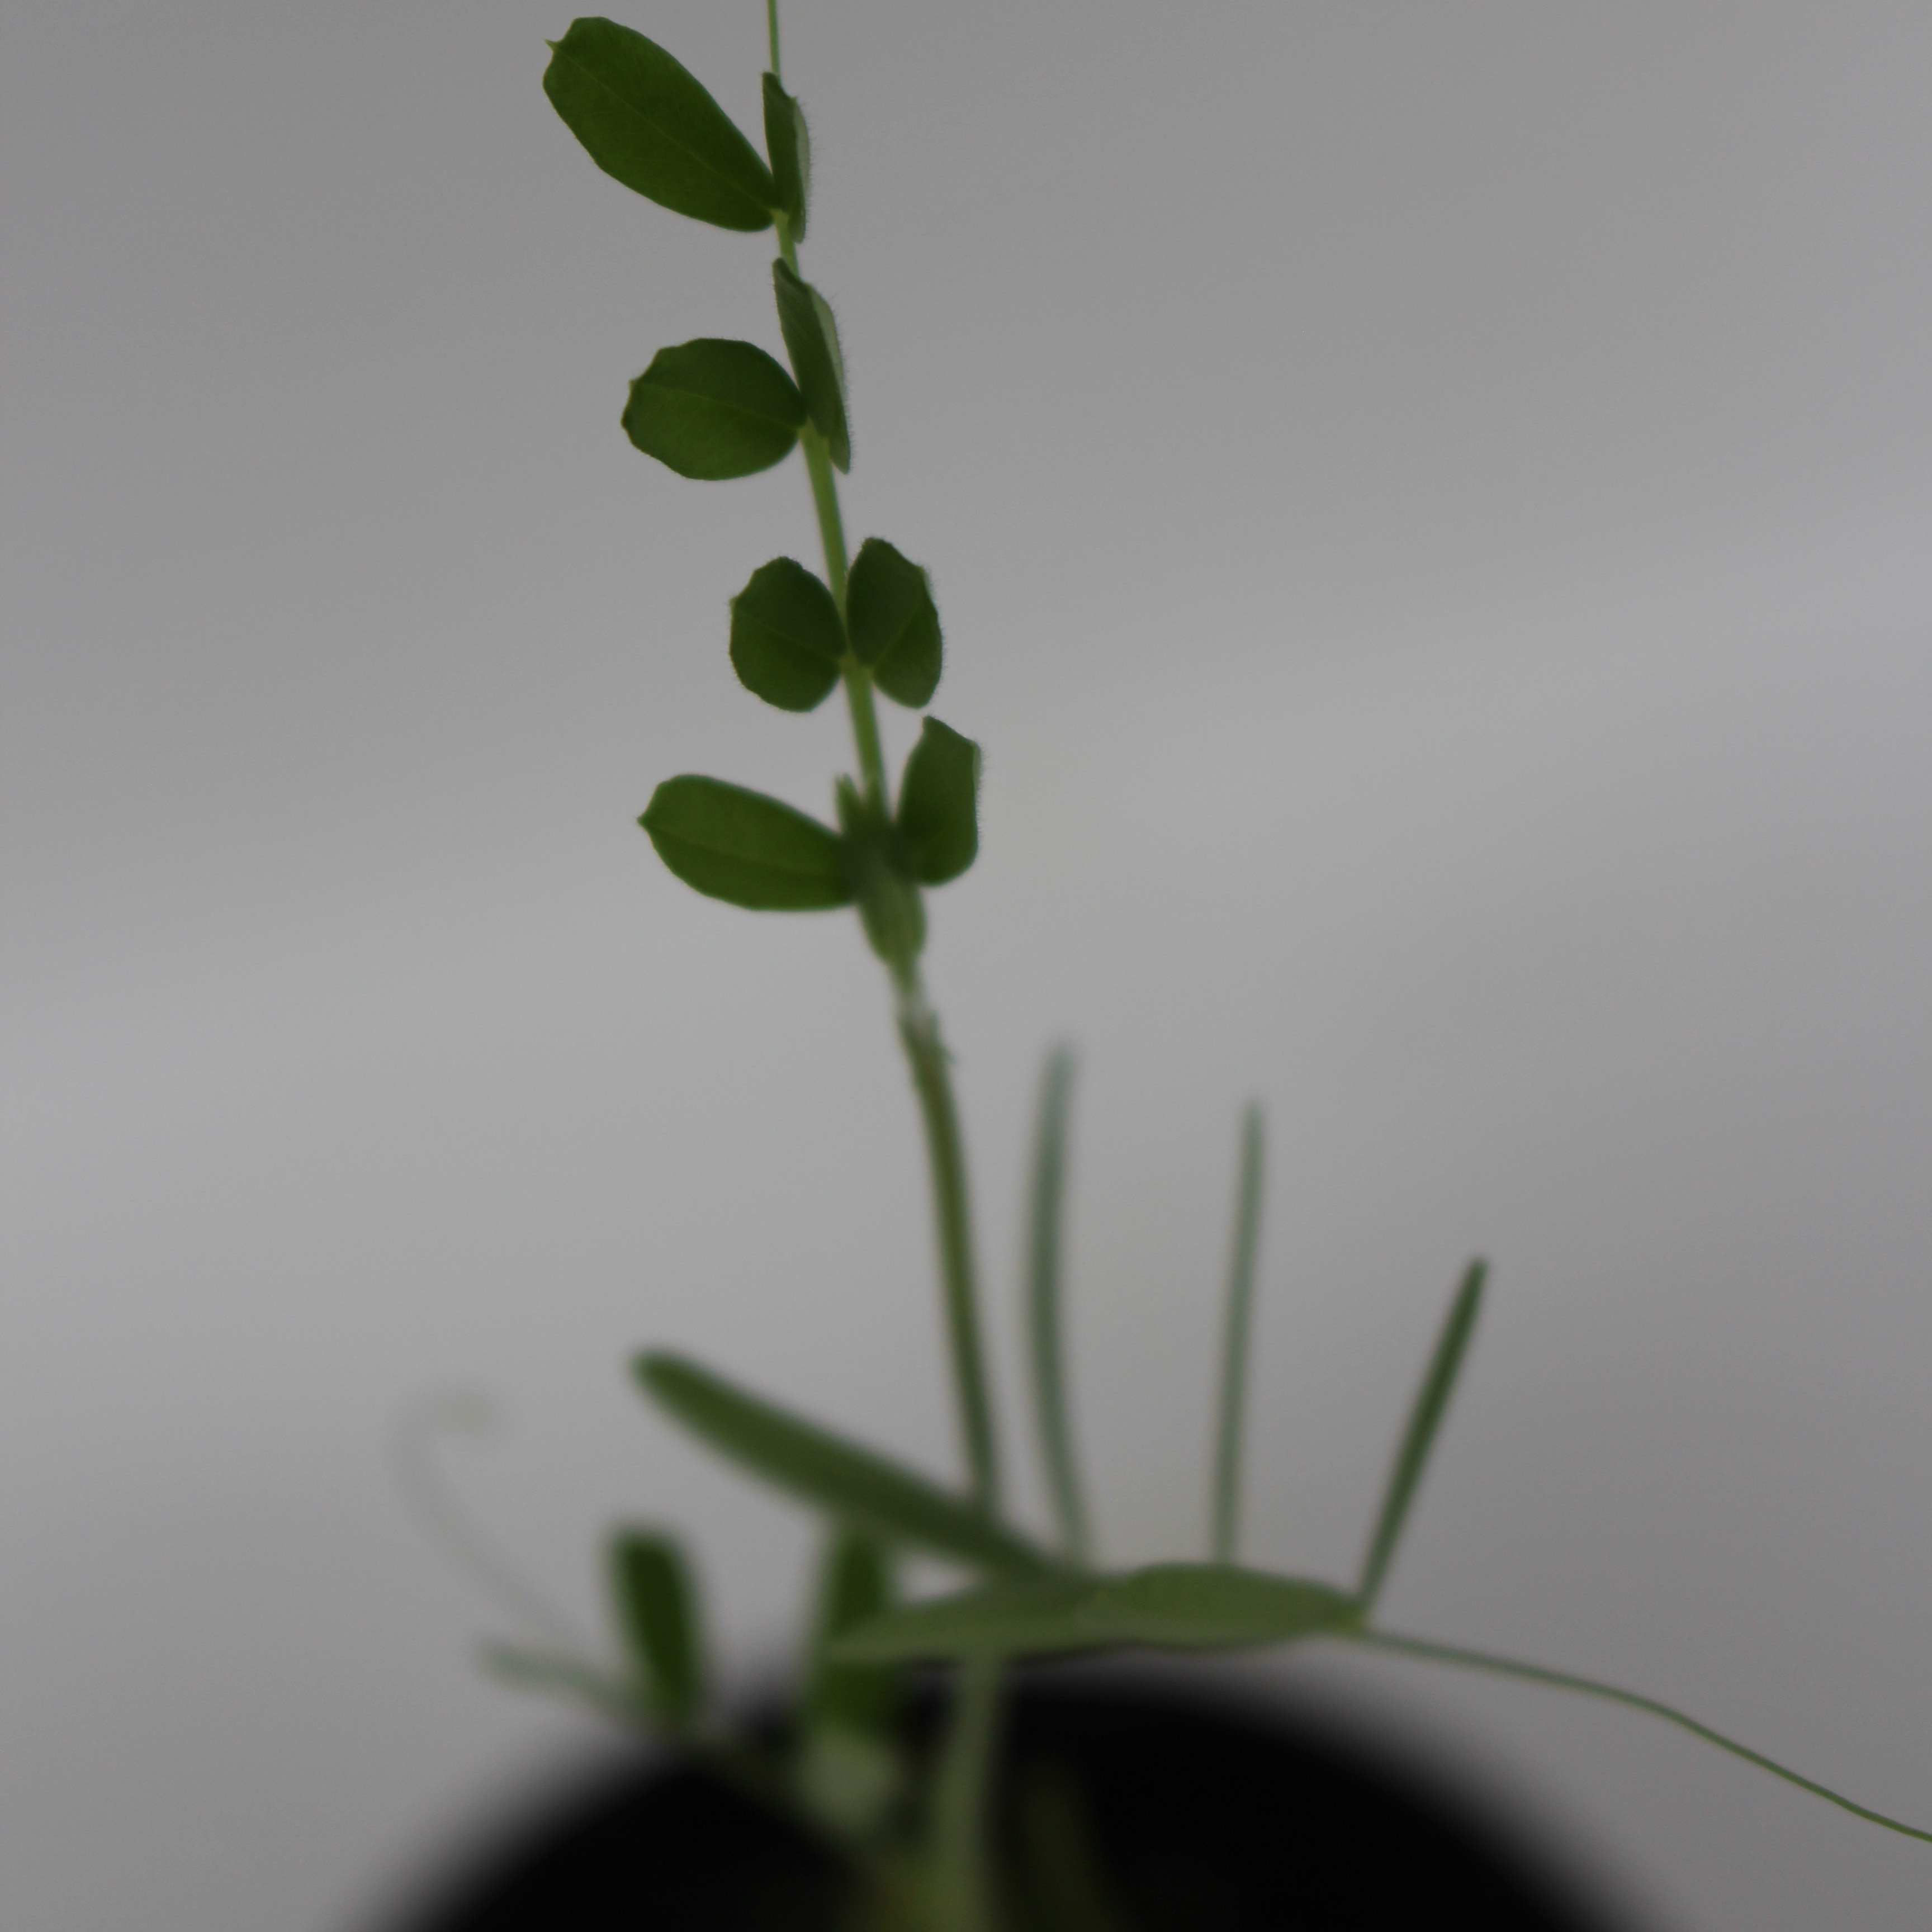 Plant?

Vicia sativa
